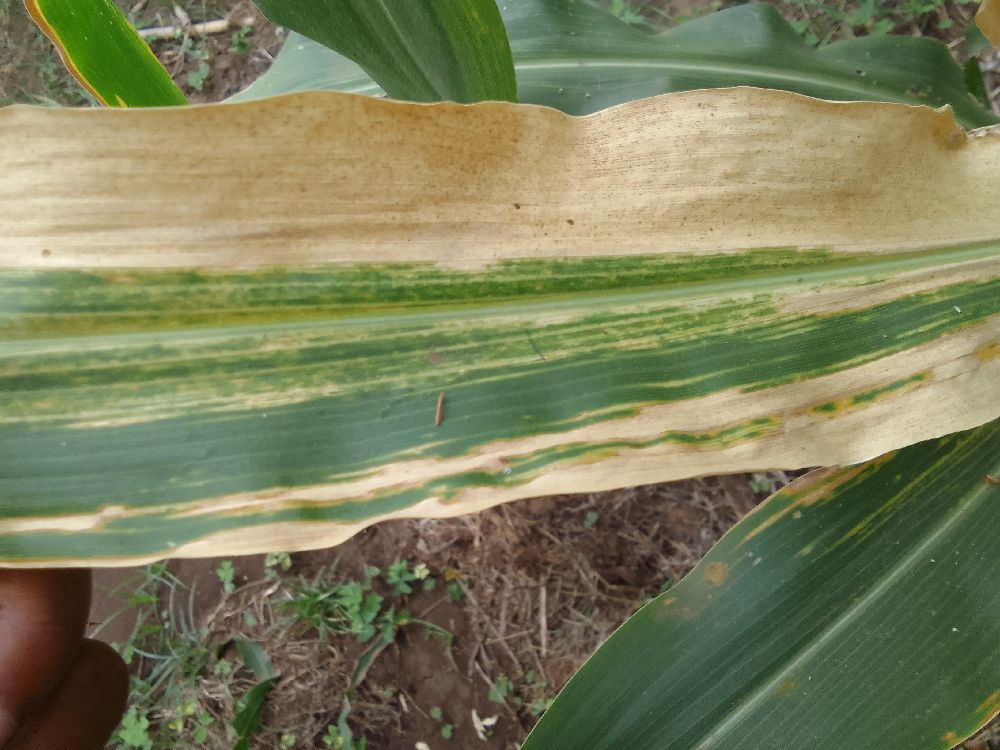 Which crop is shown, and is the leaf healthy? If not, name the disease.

maize, maize lethal necrosis
